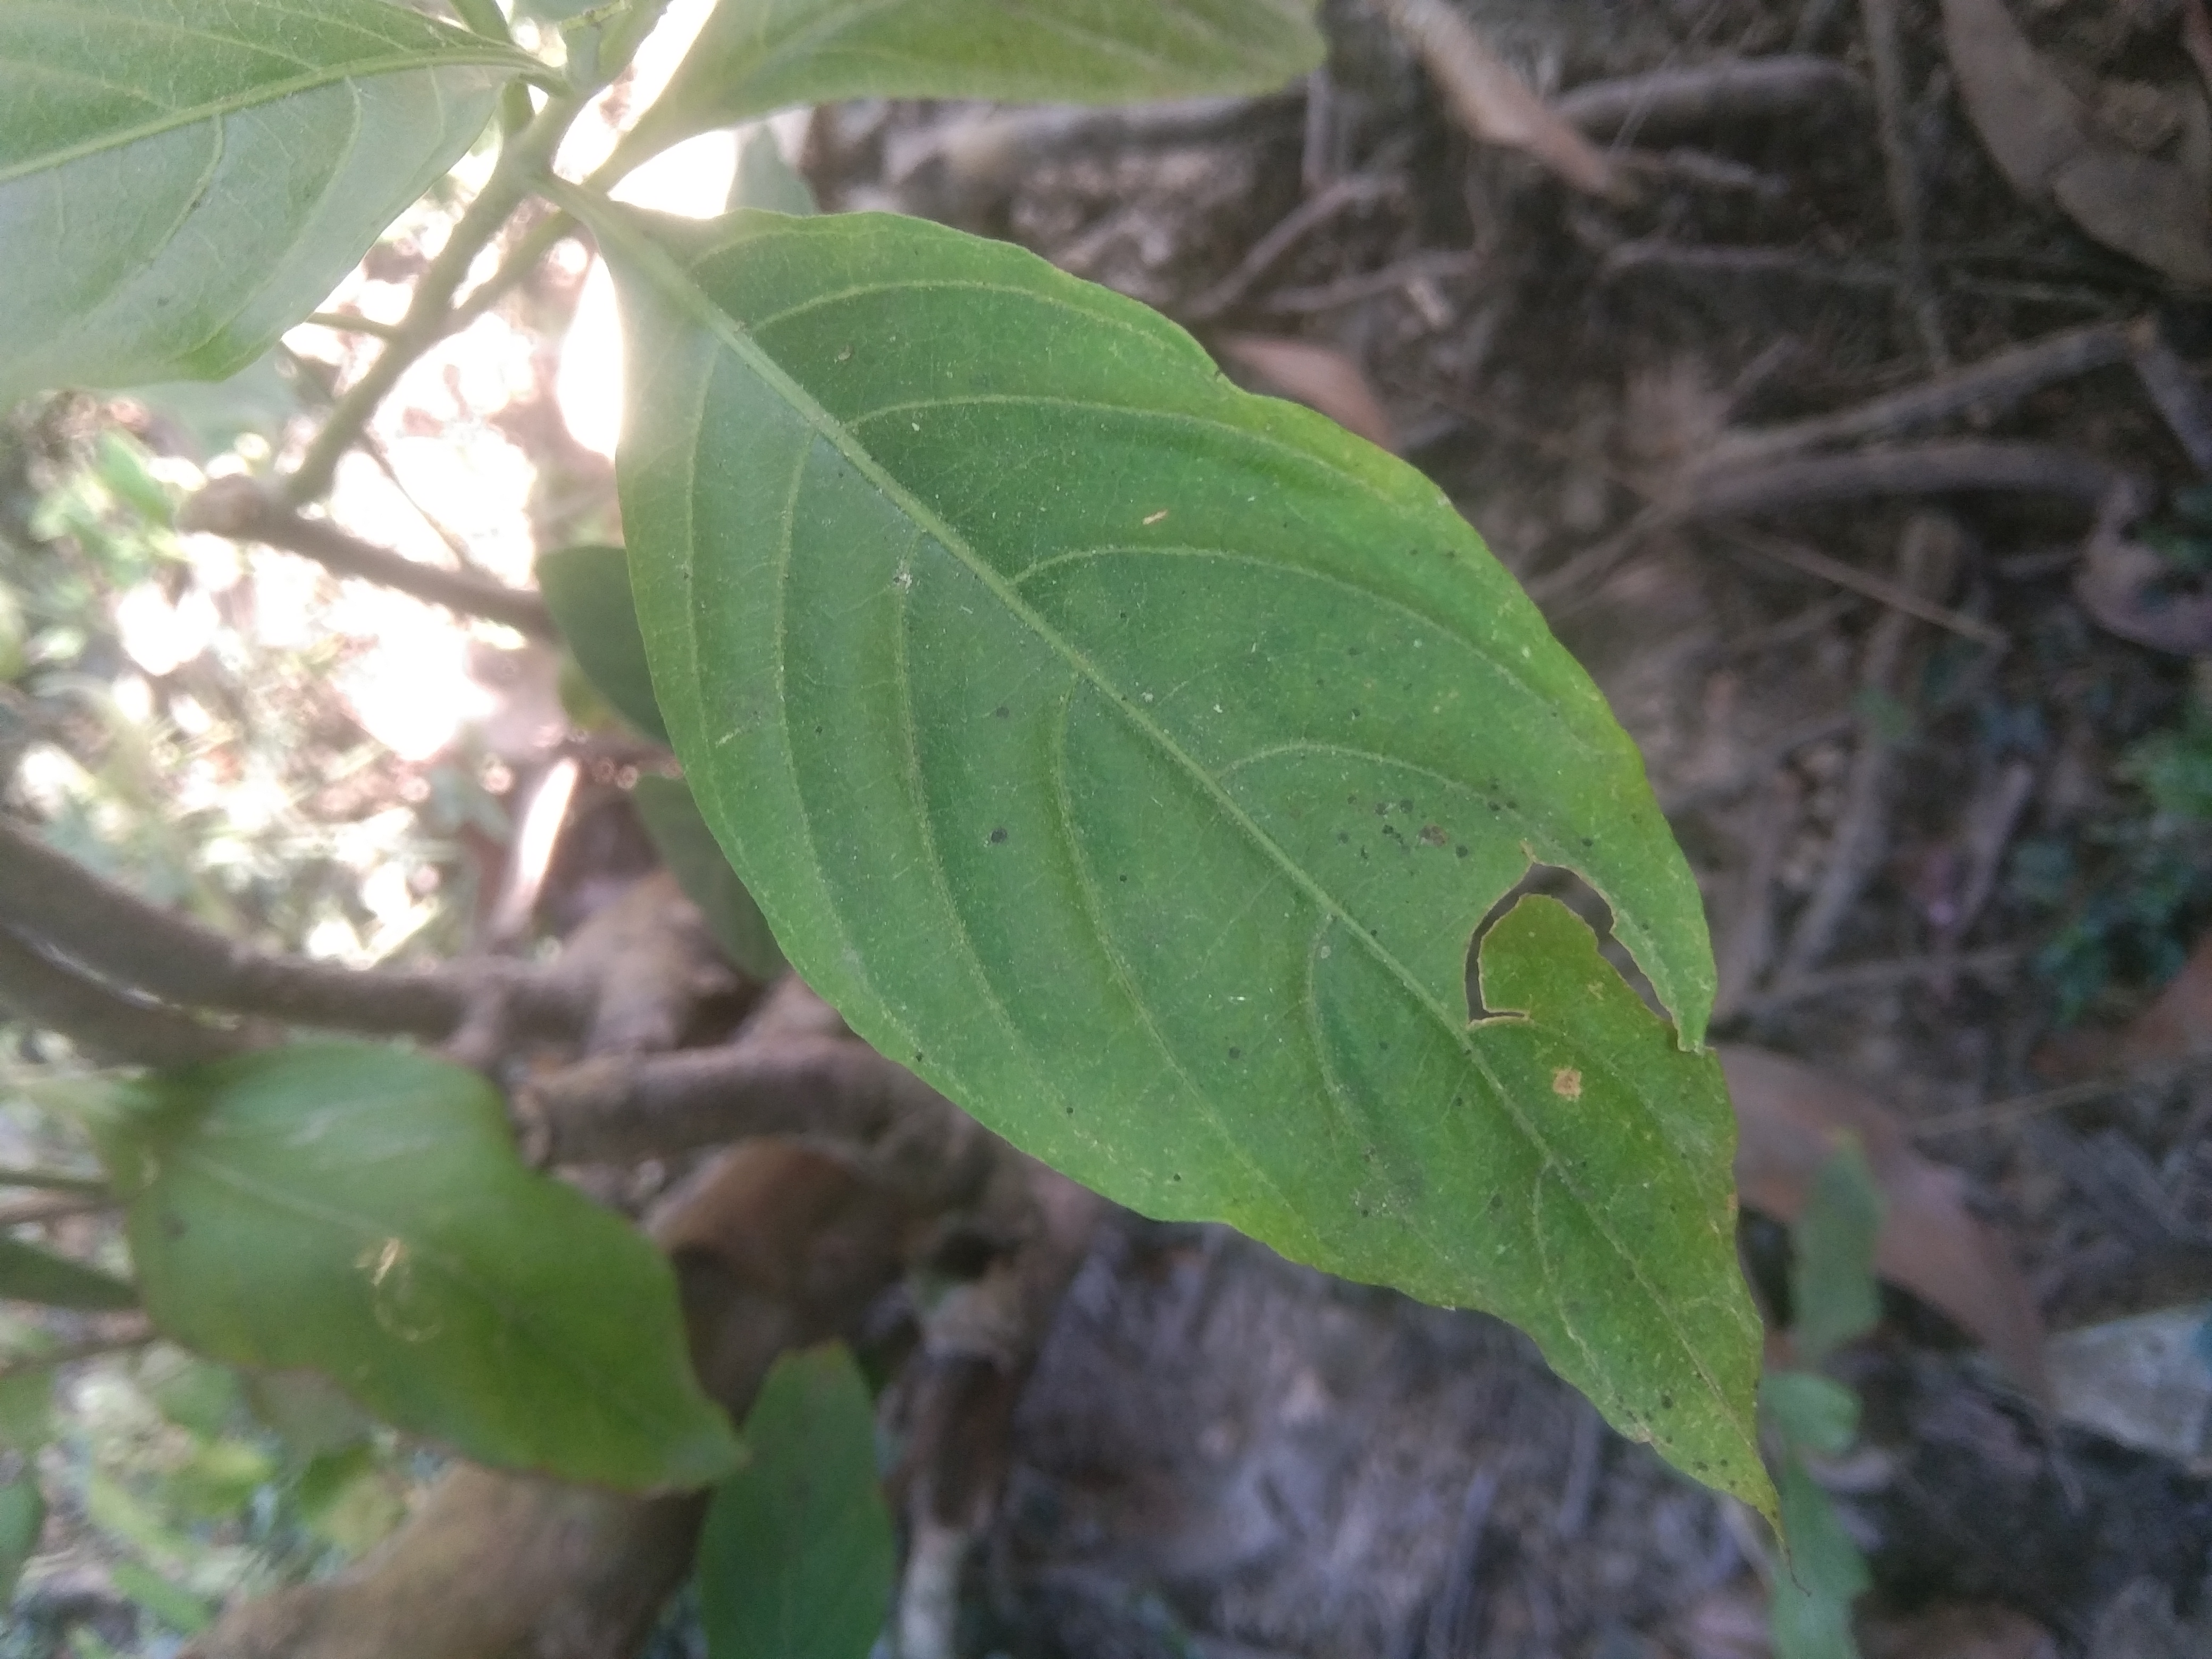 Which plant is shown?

vasaka
